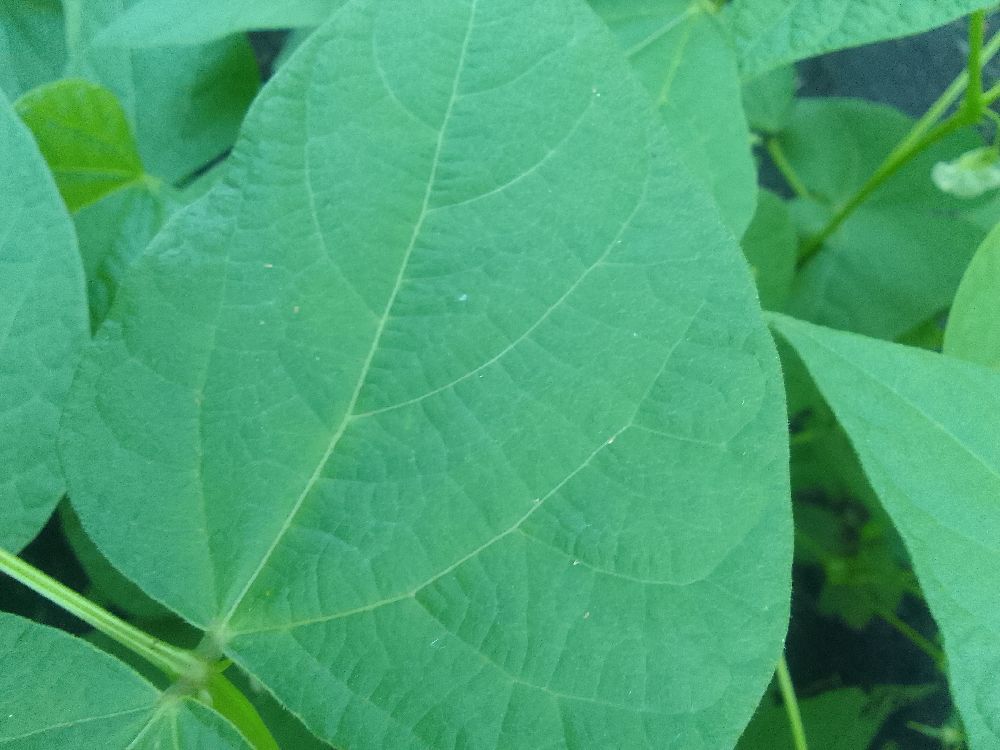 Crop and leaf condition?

common bean, healthy
